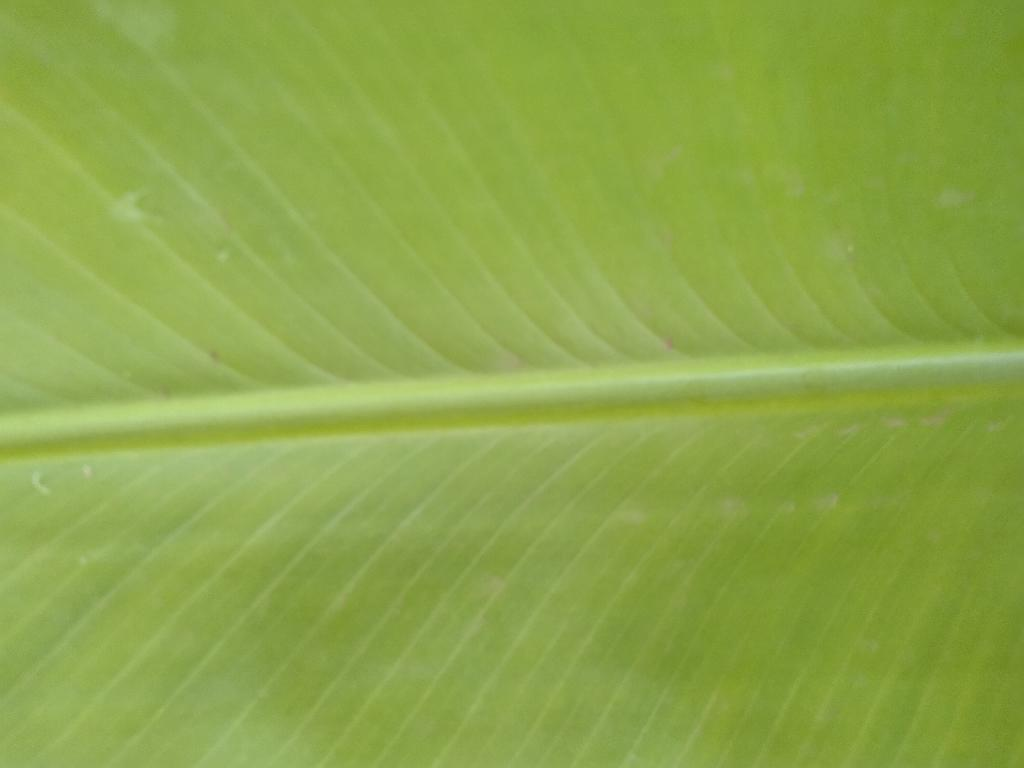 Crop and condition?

banana, healthy
